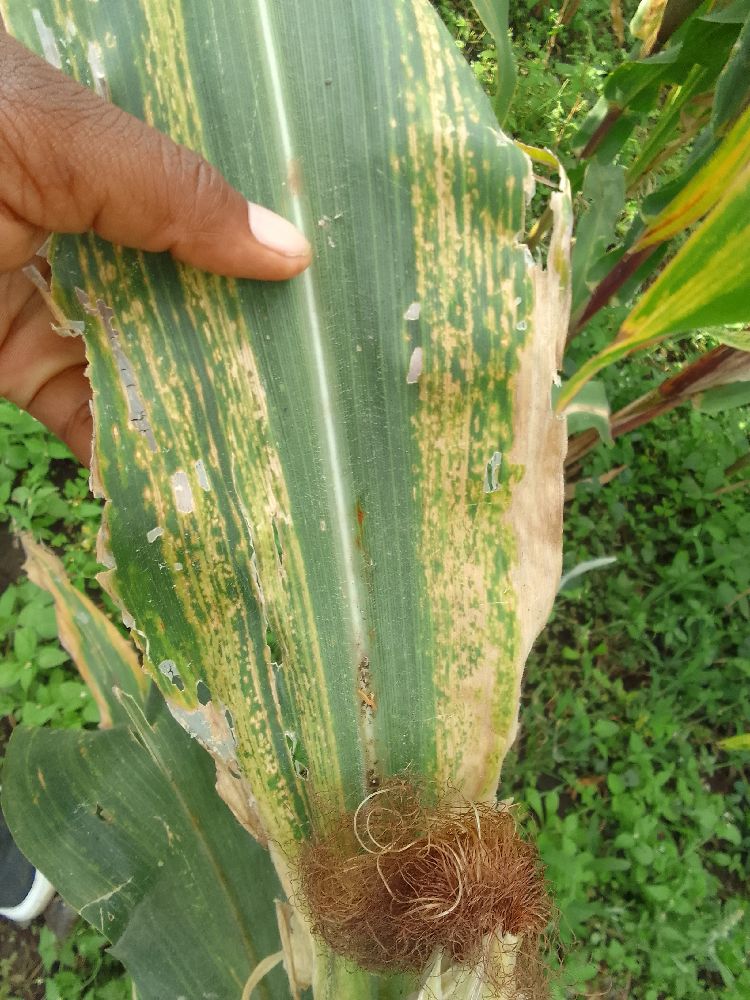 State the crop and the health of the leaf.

maize, maize lethal necrosis
